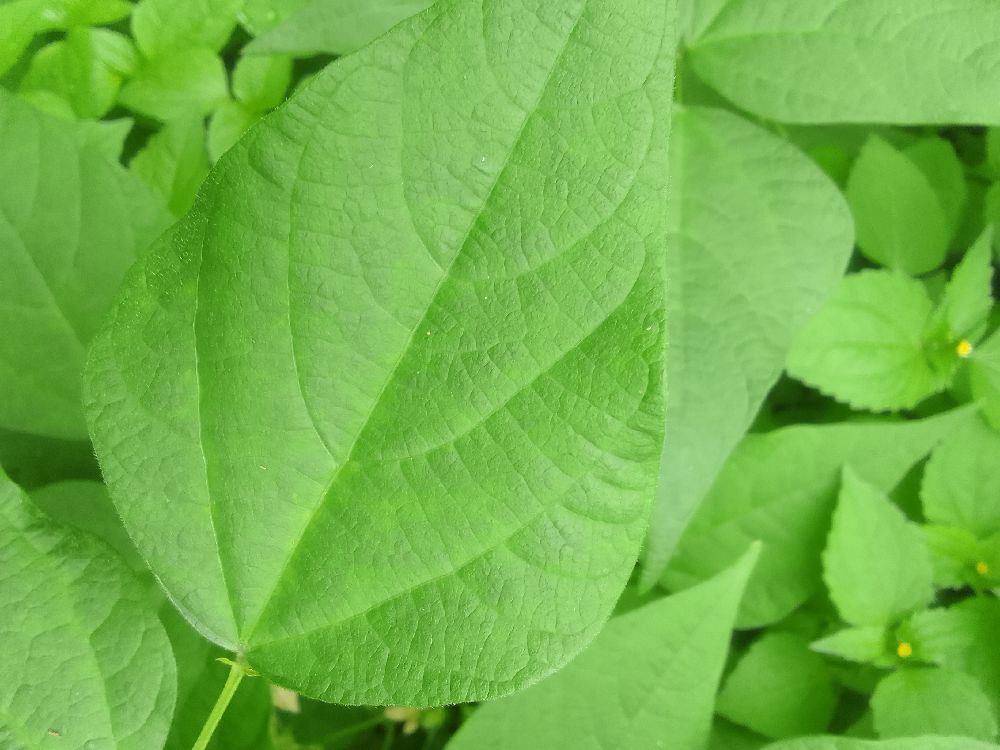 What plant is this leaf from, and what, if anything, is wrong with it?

common bean, healthy
